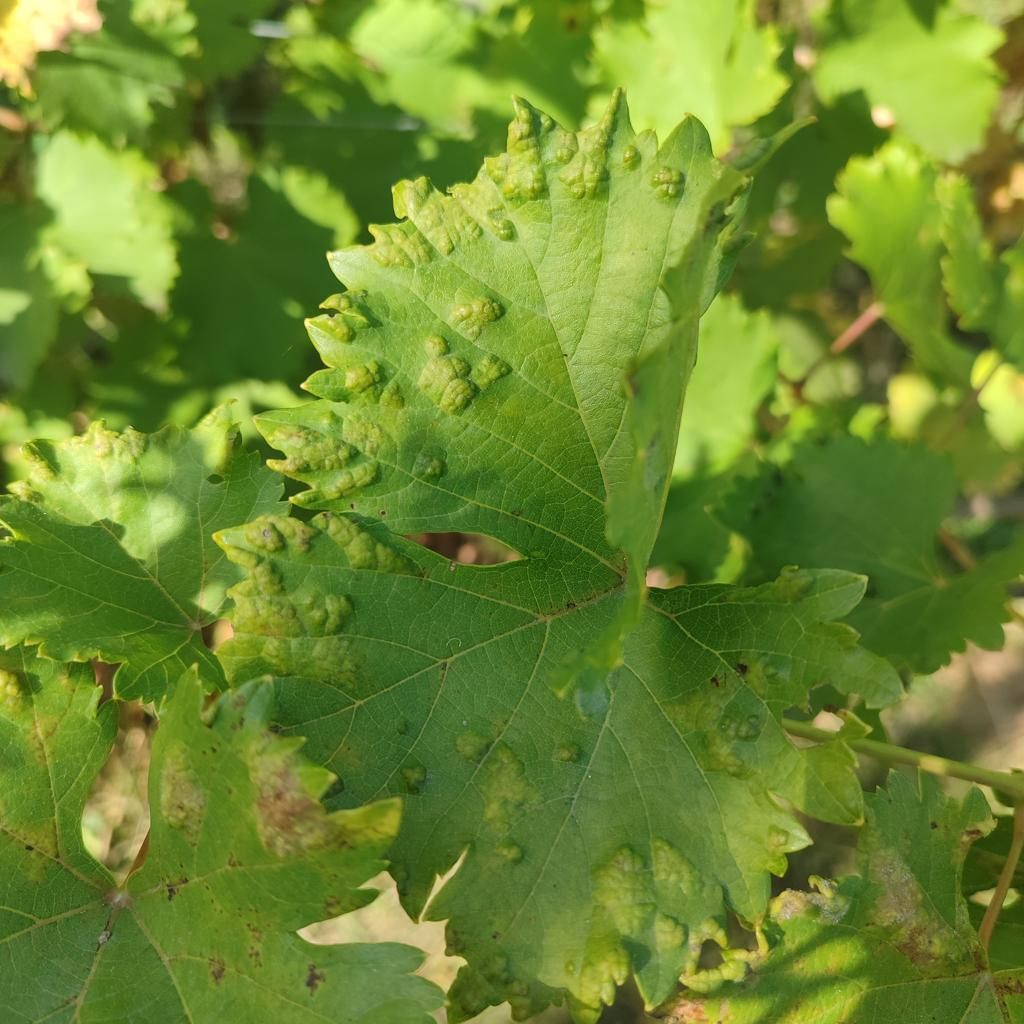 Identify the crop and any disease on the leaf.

grapevine, erineum mite
